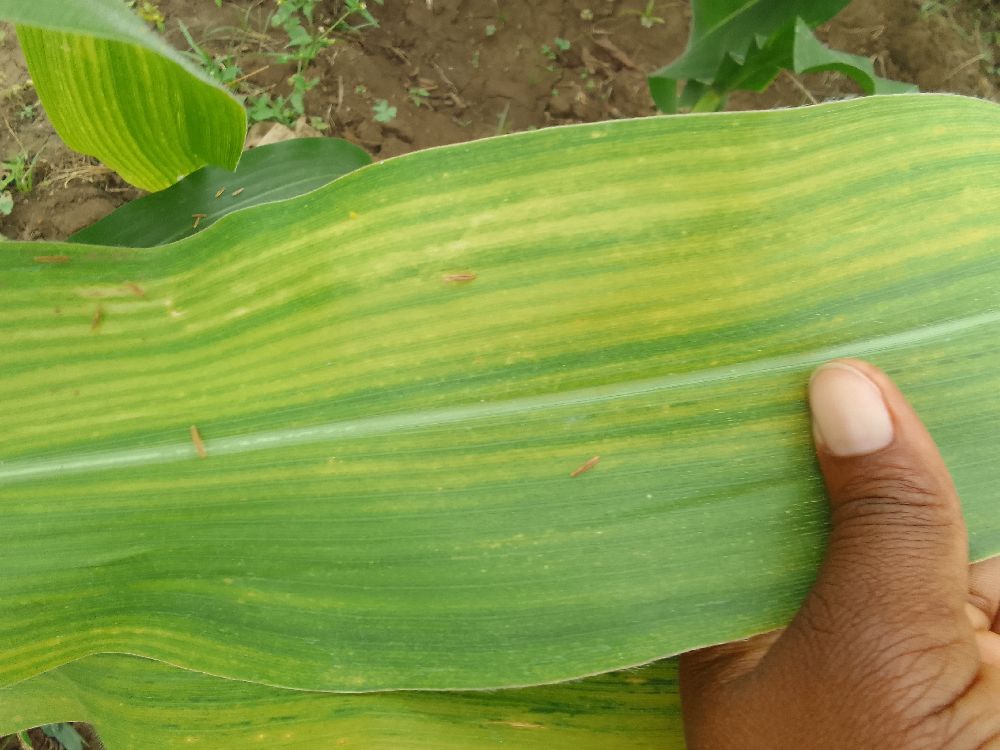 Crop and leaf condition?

maize, maize lethal necrosis
